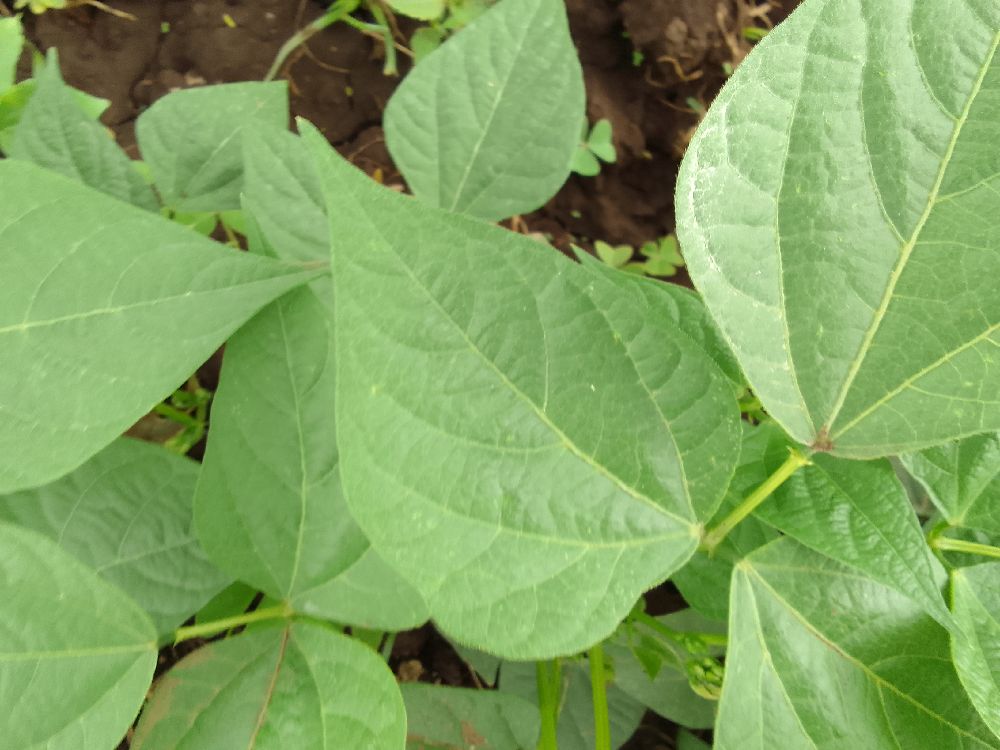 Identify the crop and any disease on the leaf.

common bean, healthy
